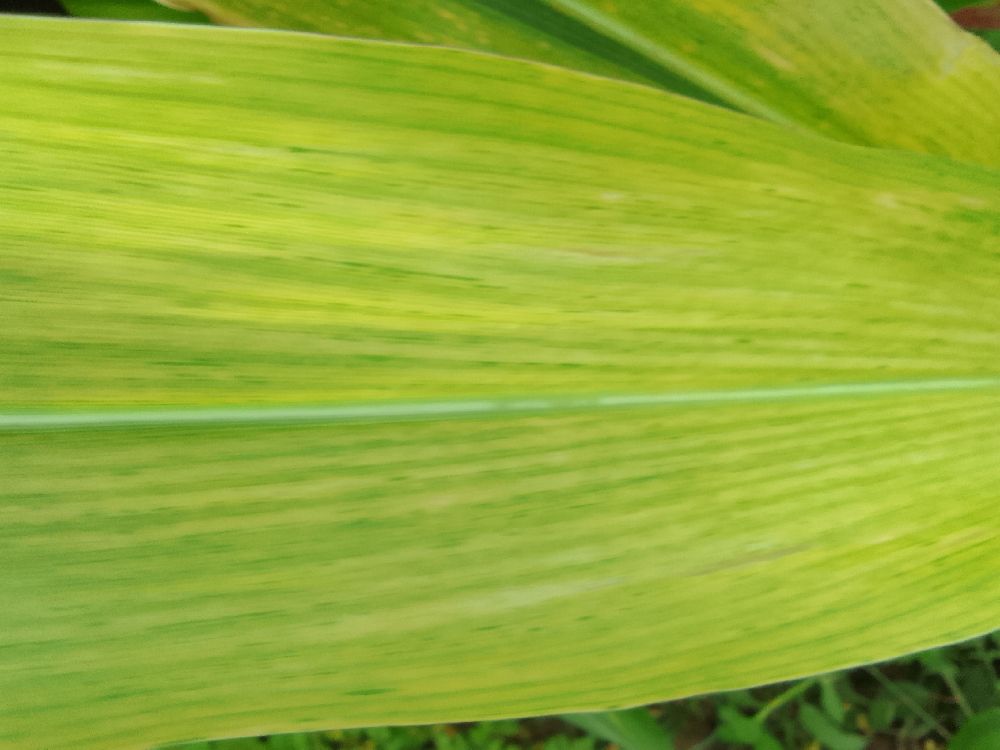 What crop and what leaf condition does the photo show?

maize, maize lethal necrosis
